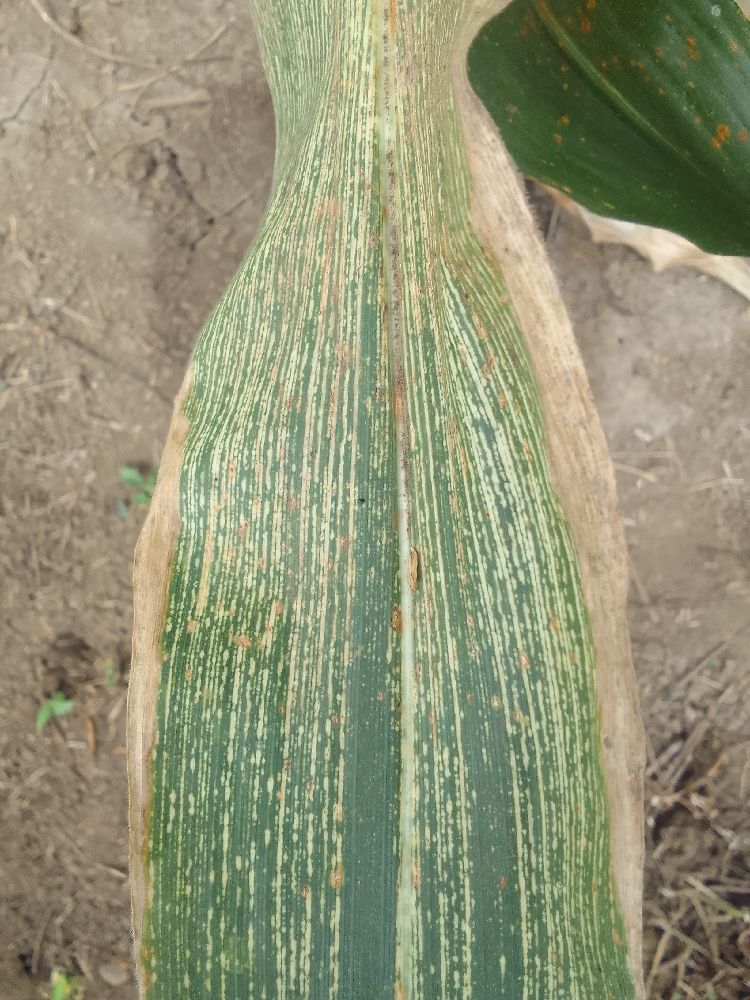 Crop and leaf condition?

maize, maize streak virus
